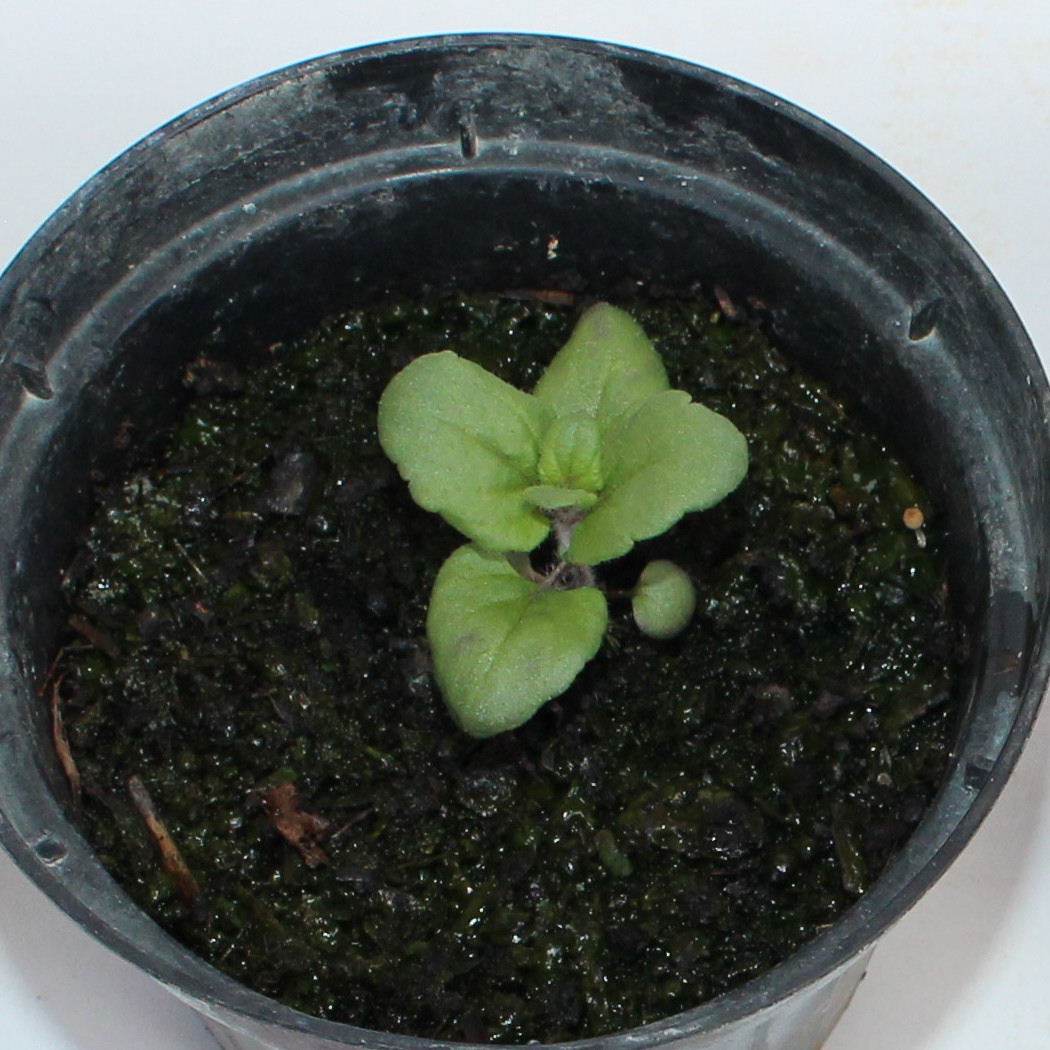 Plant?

Veronica persica
